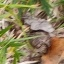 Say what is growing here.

grass
